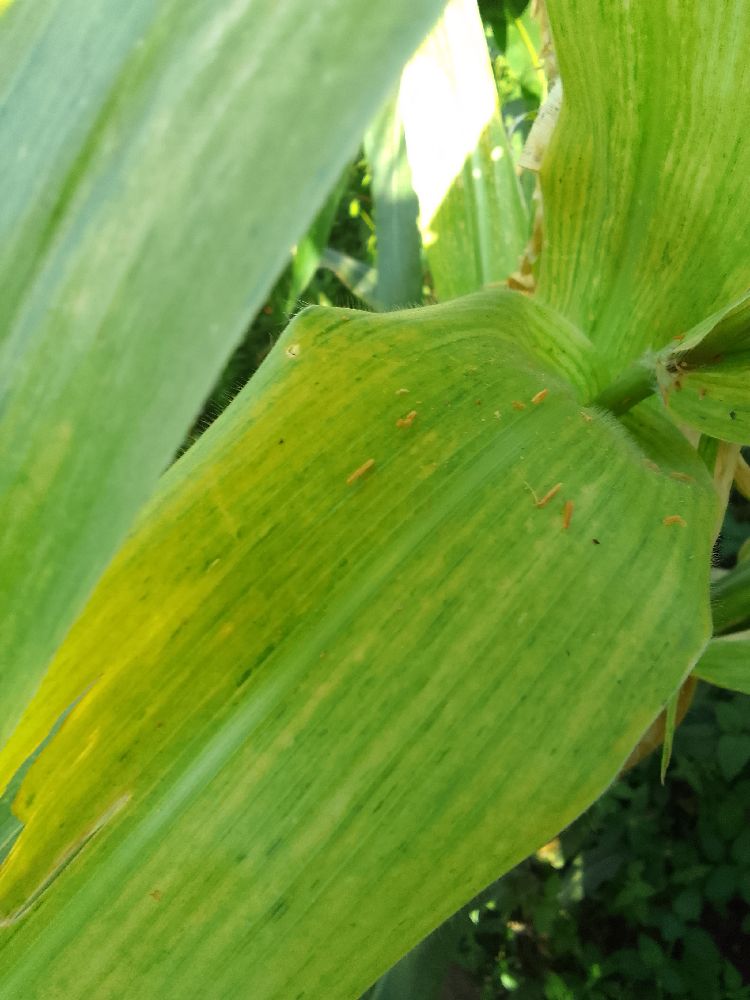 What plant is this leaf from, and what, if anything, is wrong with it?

maize, maize lethal necrosis
